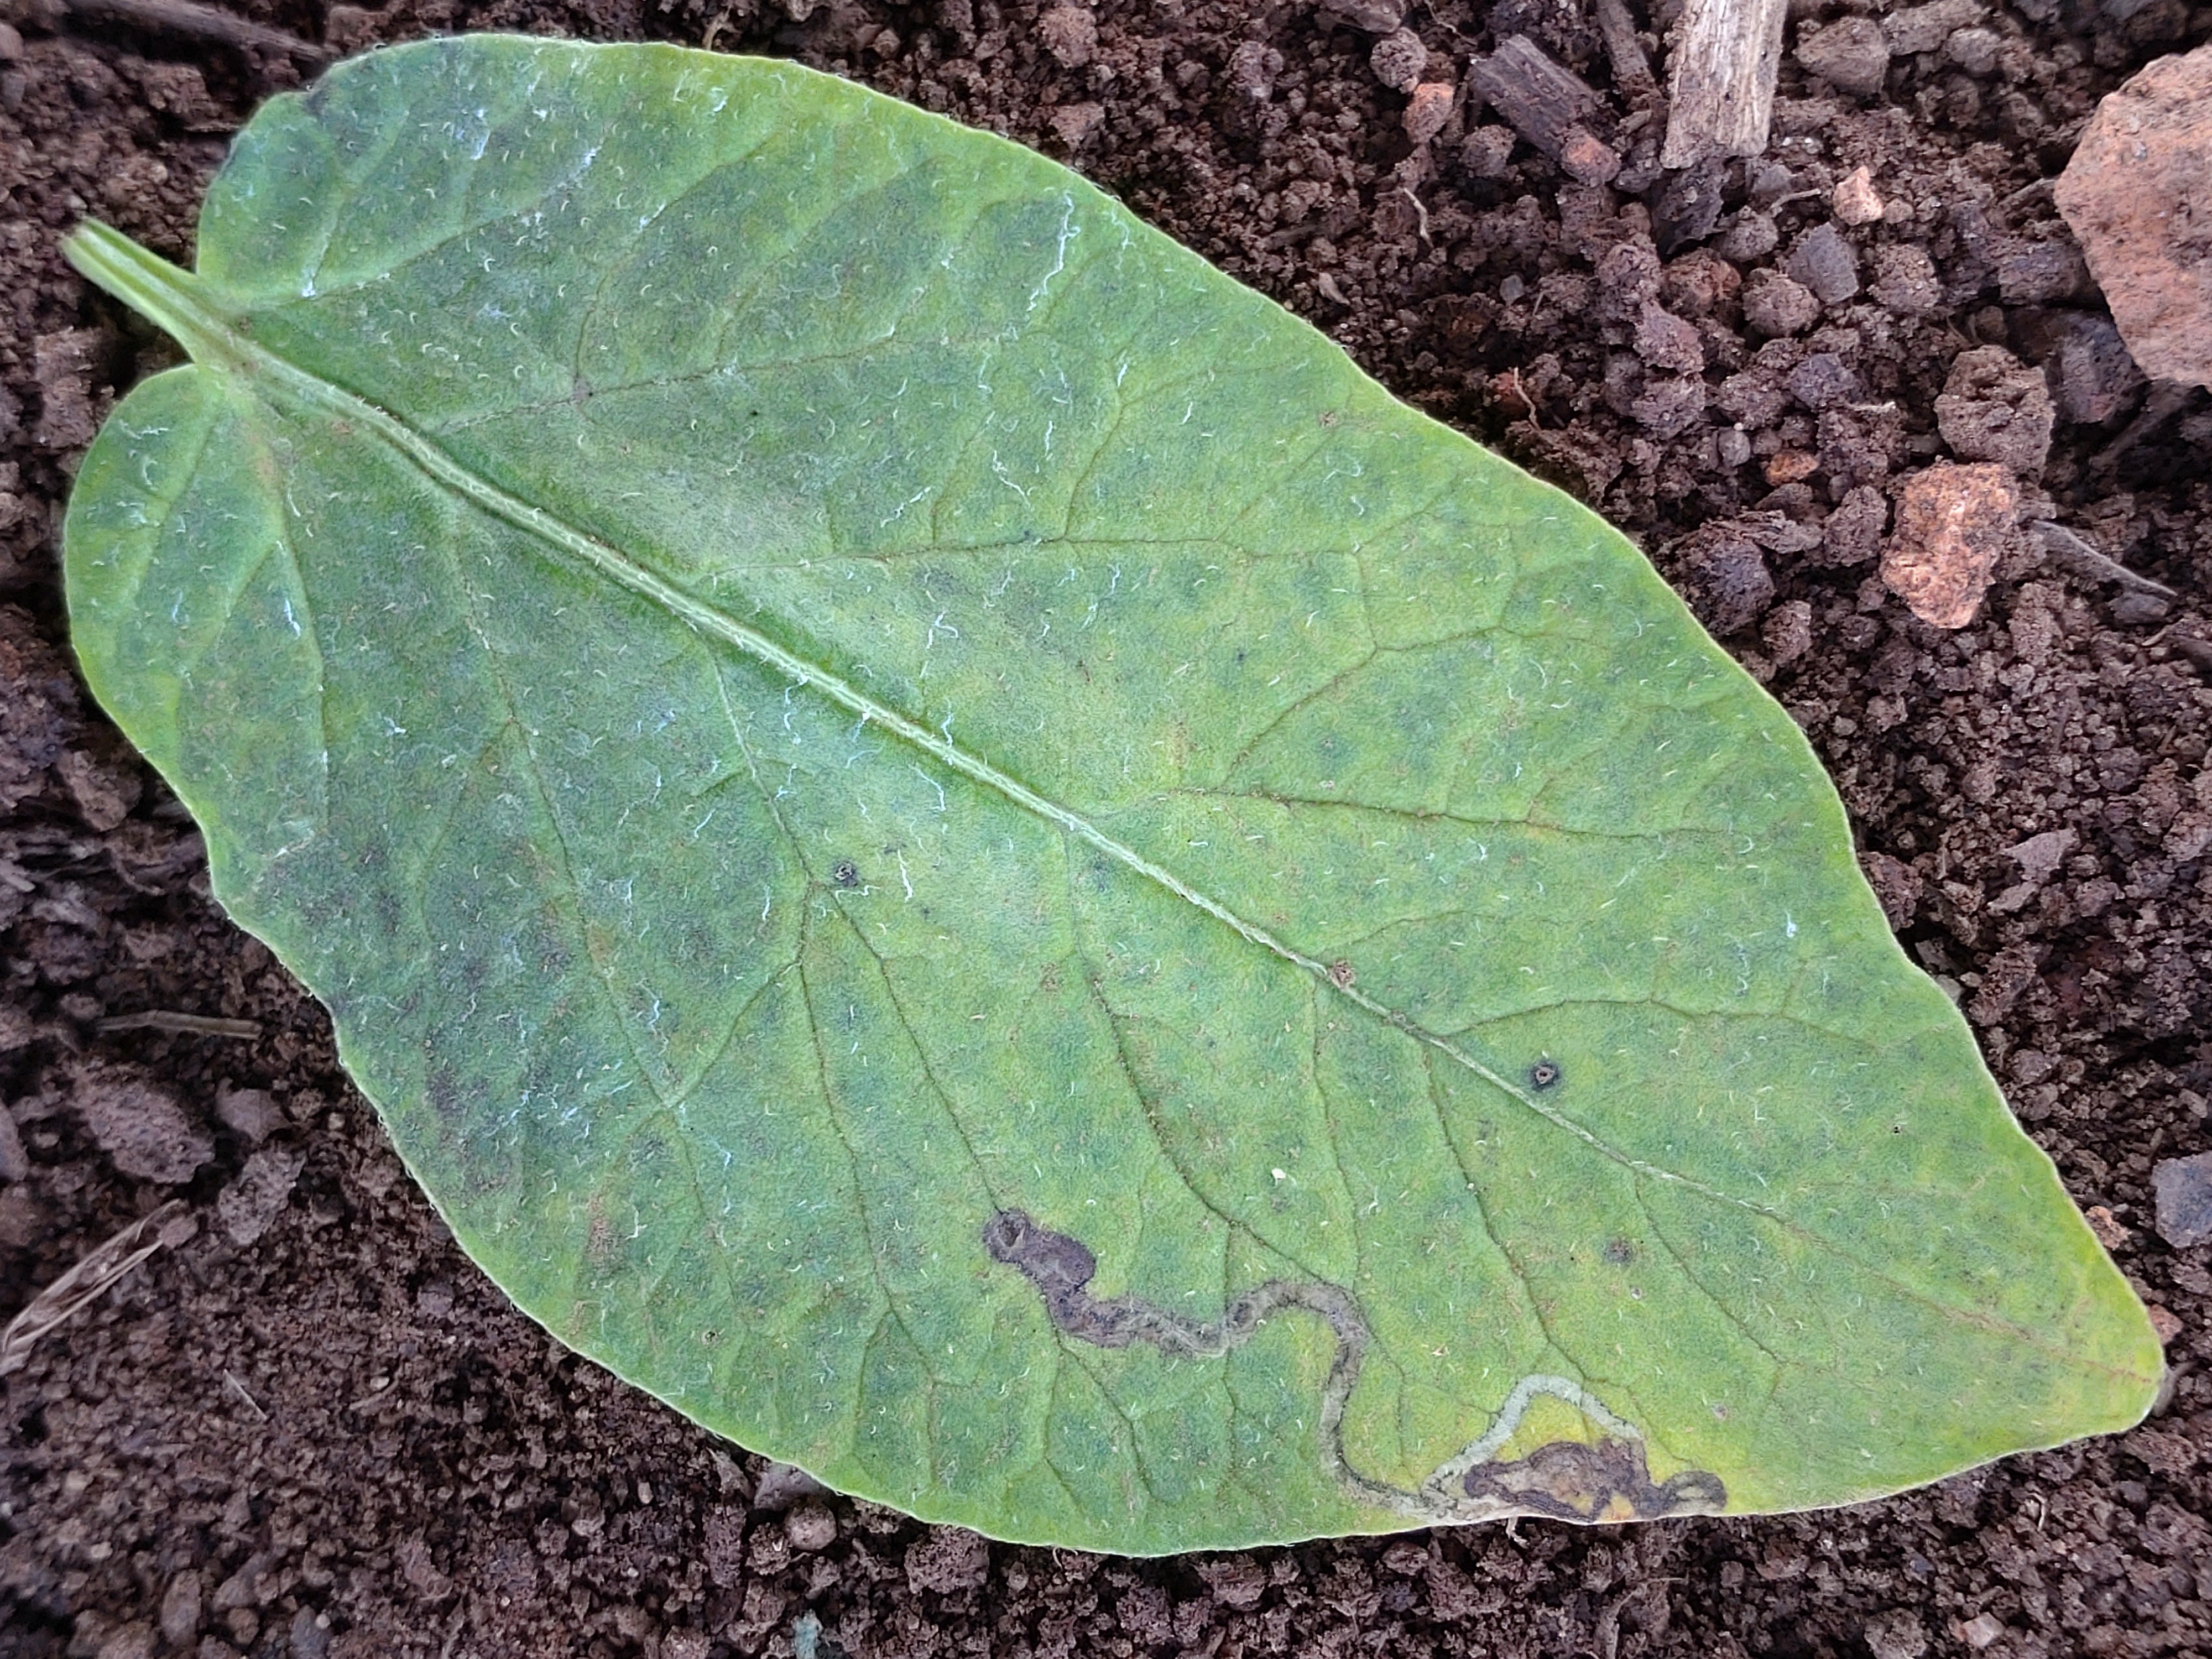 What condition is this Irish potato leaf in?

late blight
